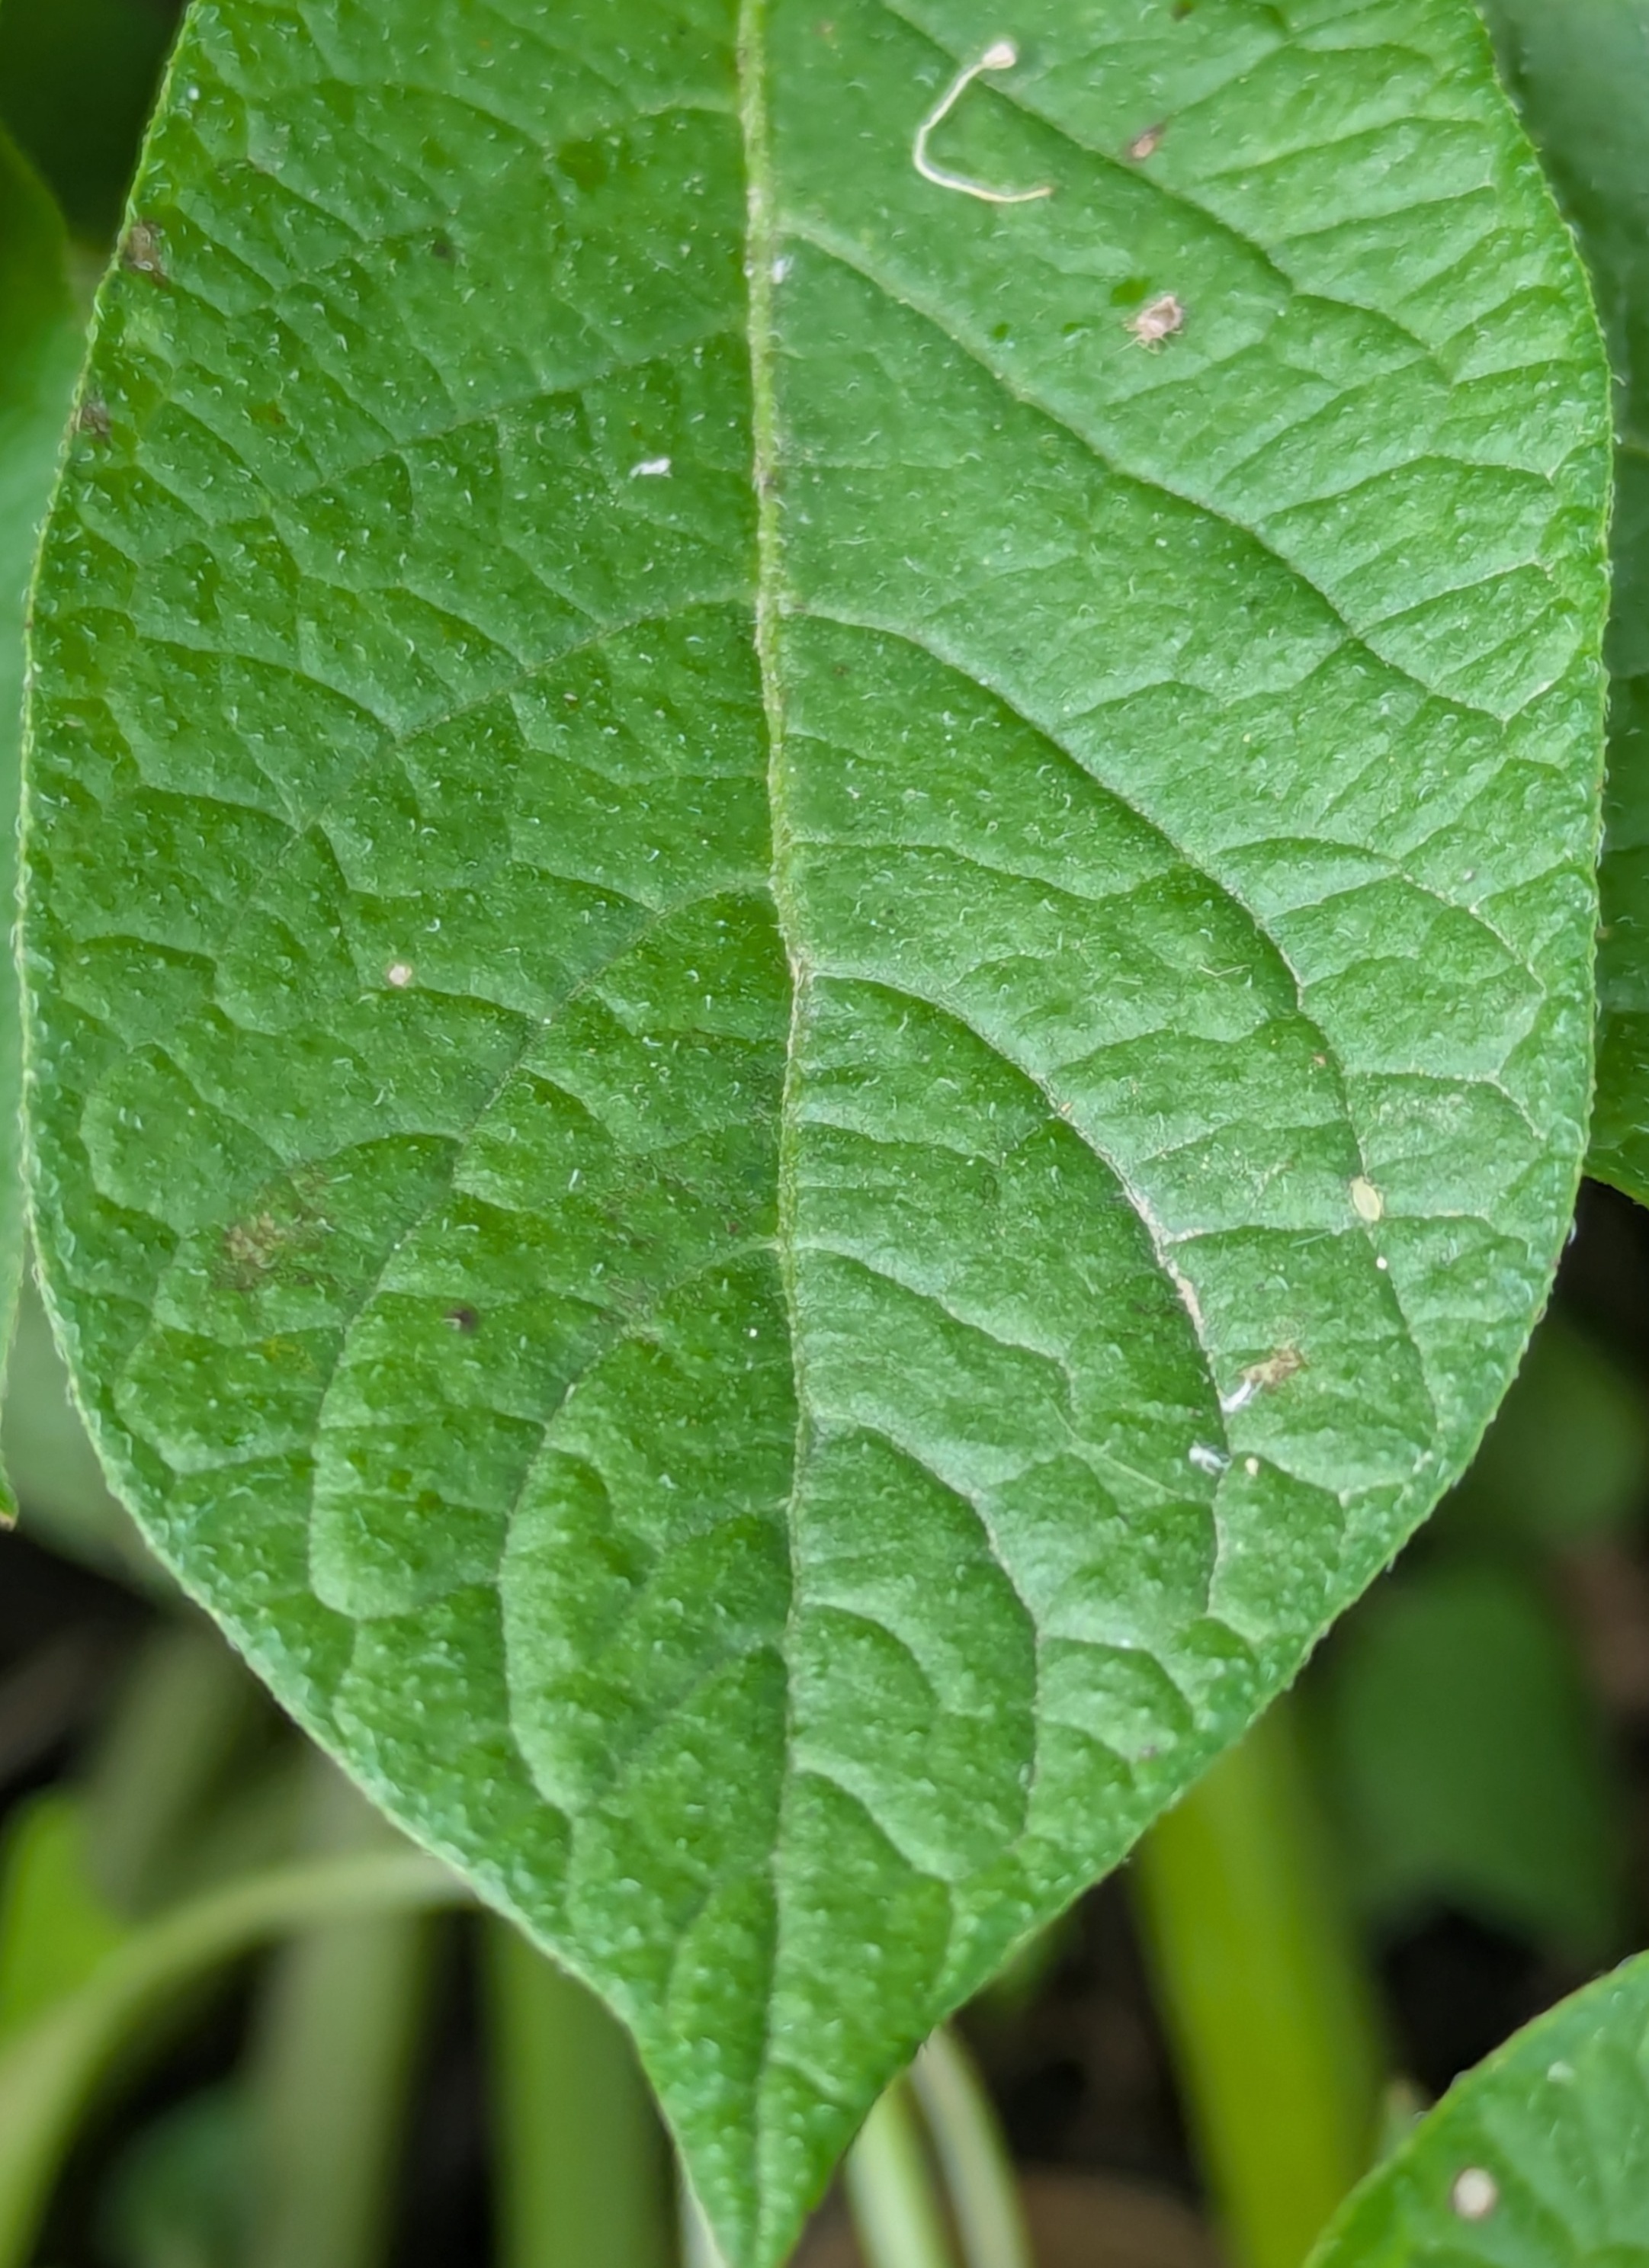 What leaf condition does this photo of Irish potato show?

healthy
